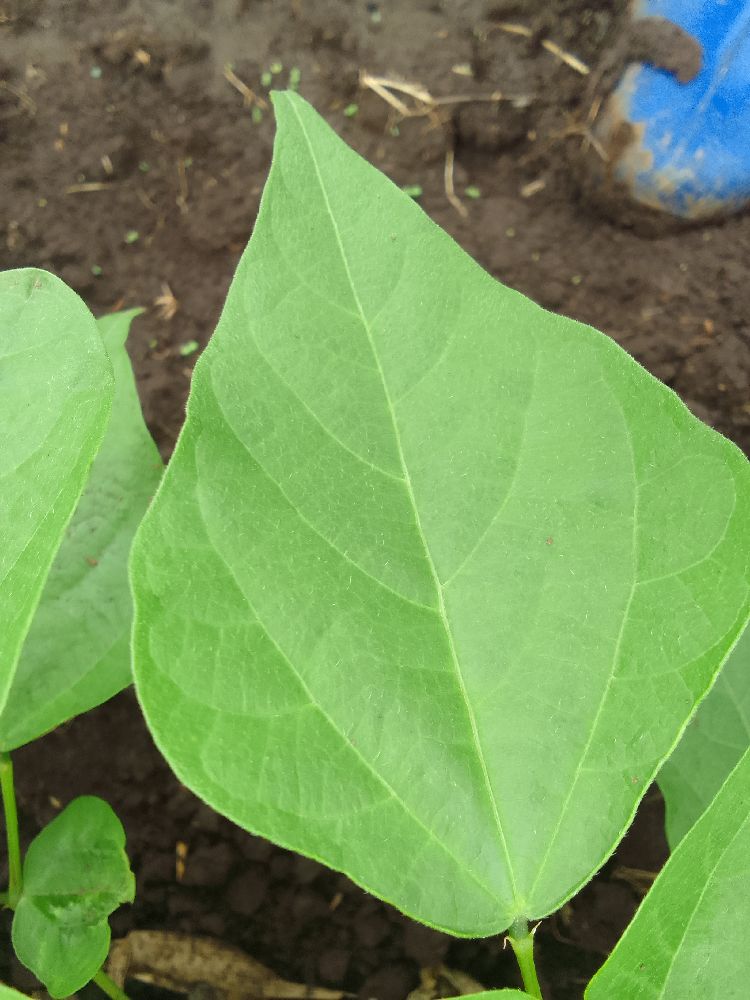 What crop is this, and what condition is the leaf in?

common bean, healthy
